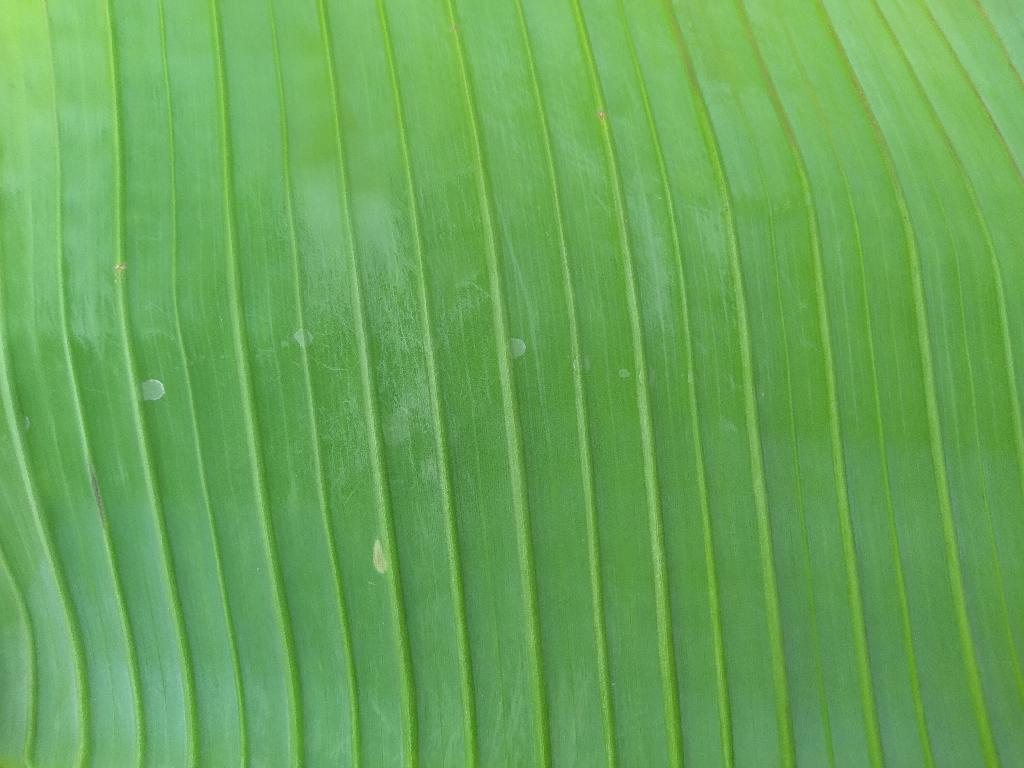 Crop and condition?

banana, healthy
